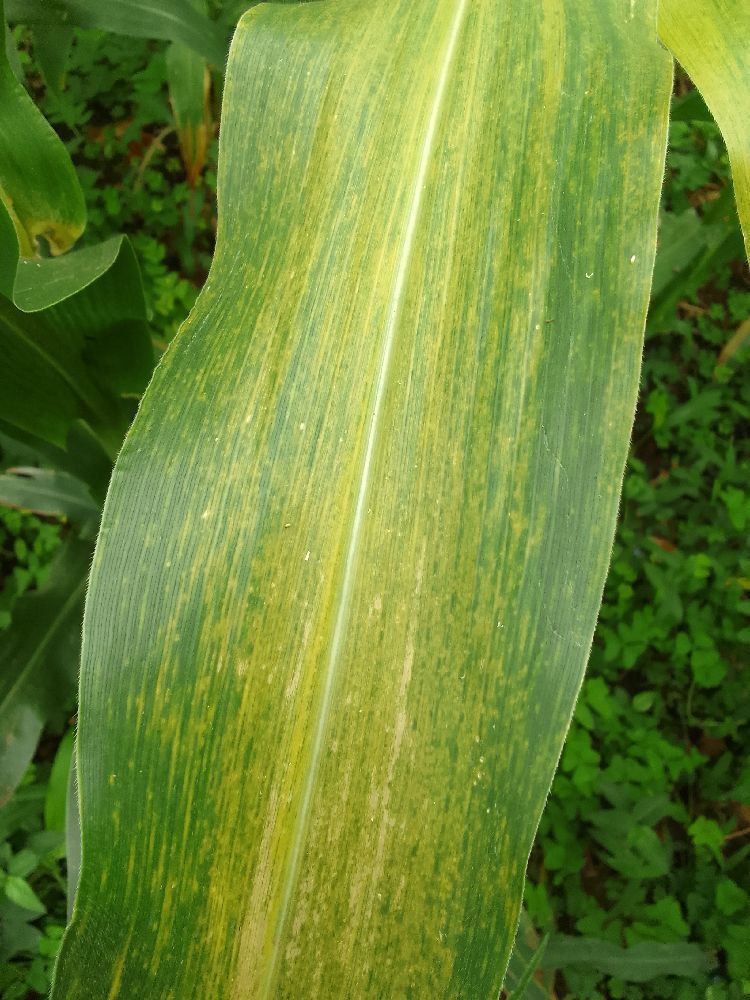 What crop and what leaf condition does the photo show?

maize, maize lethal necrosis
